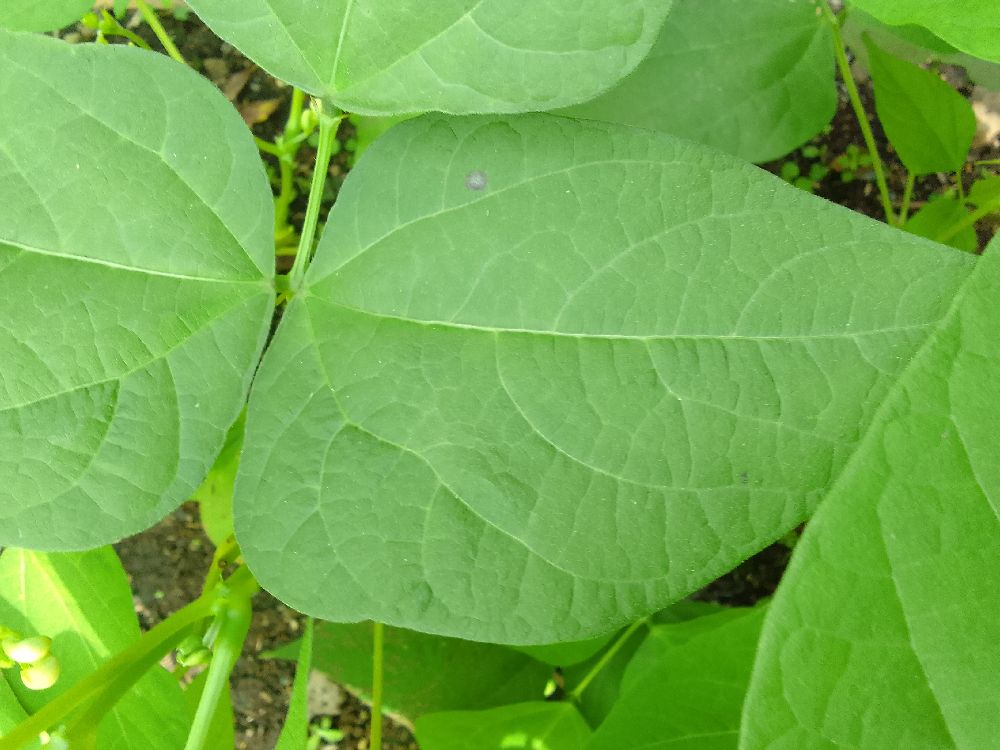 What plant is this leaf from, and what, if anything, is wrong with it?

common bean, healthy
